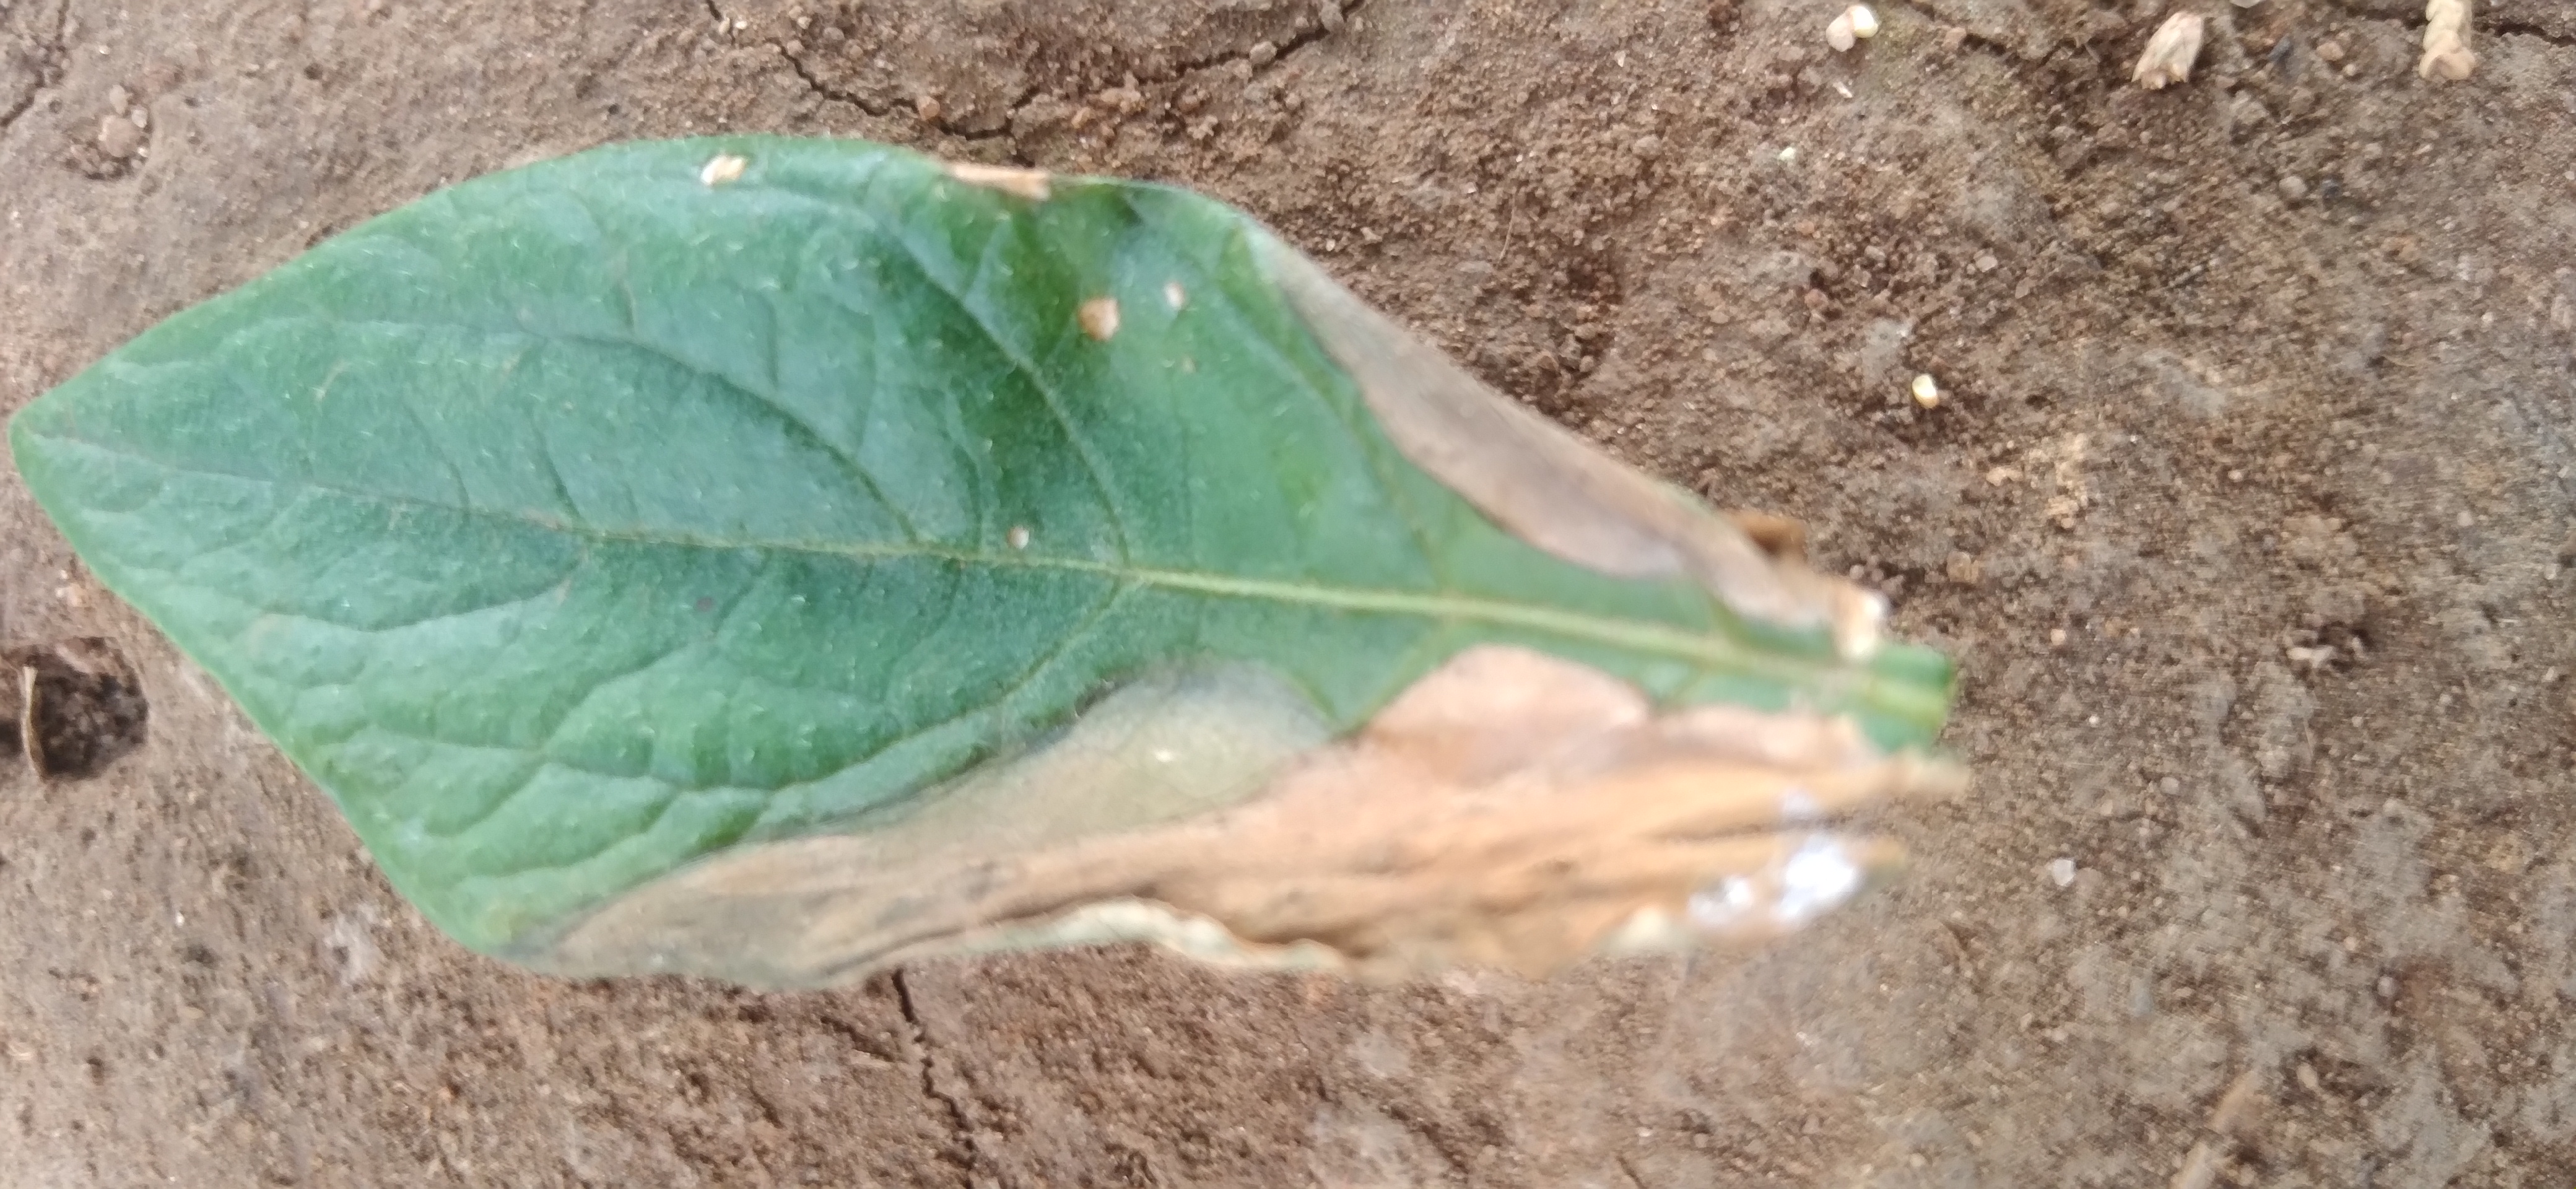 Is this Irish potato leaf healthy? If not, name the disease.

early blight
